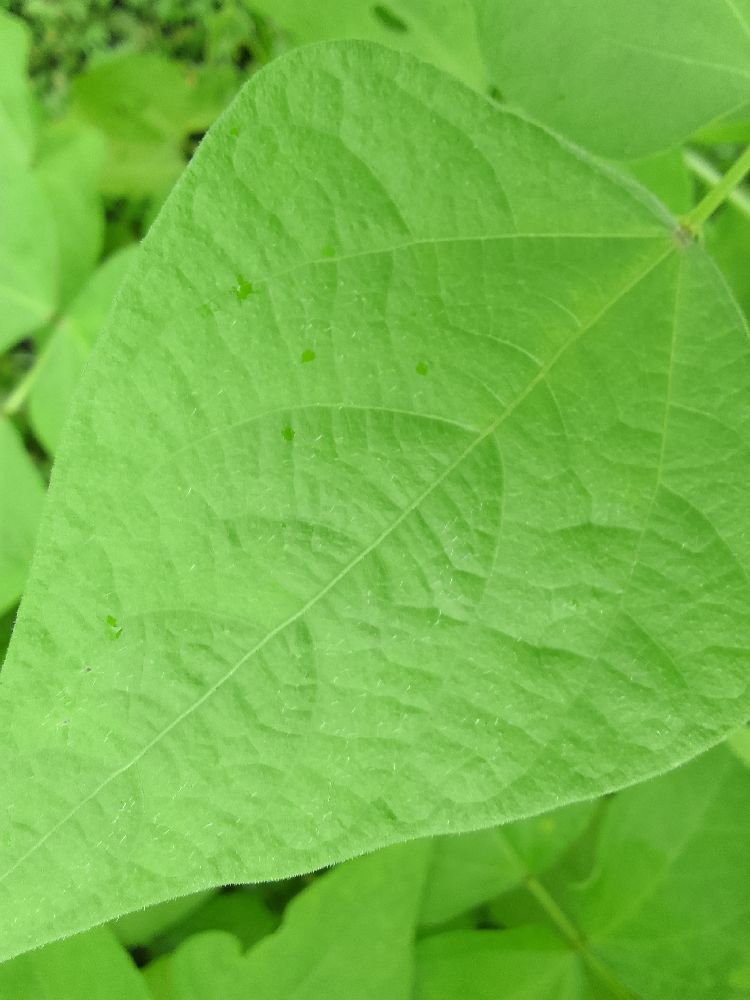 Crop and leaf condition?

common bean, healthy
